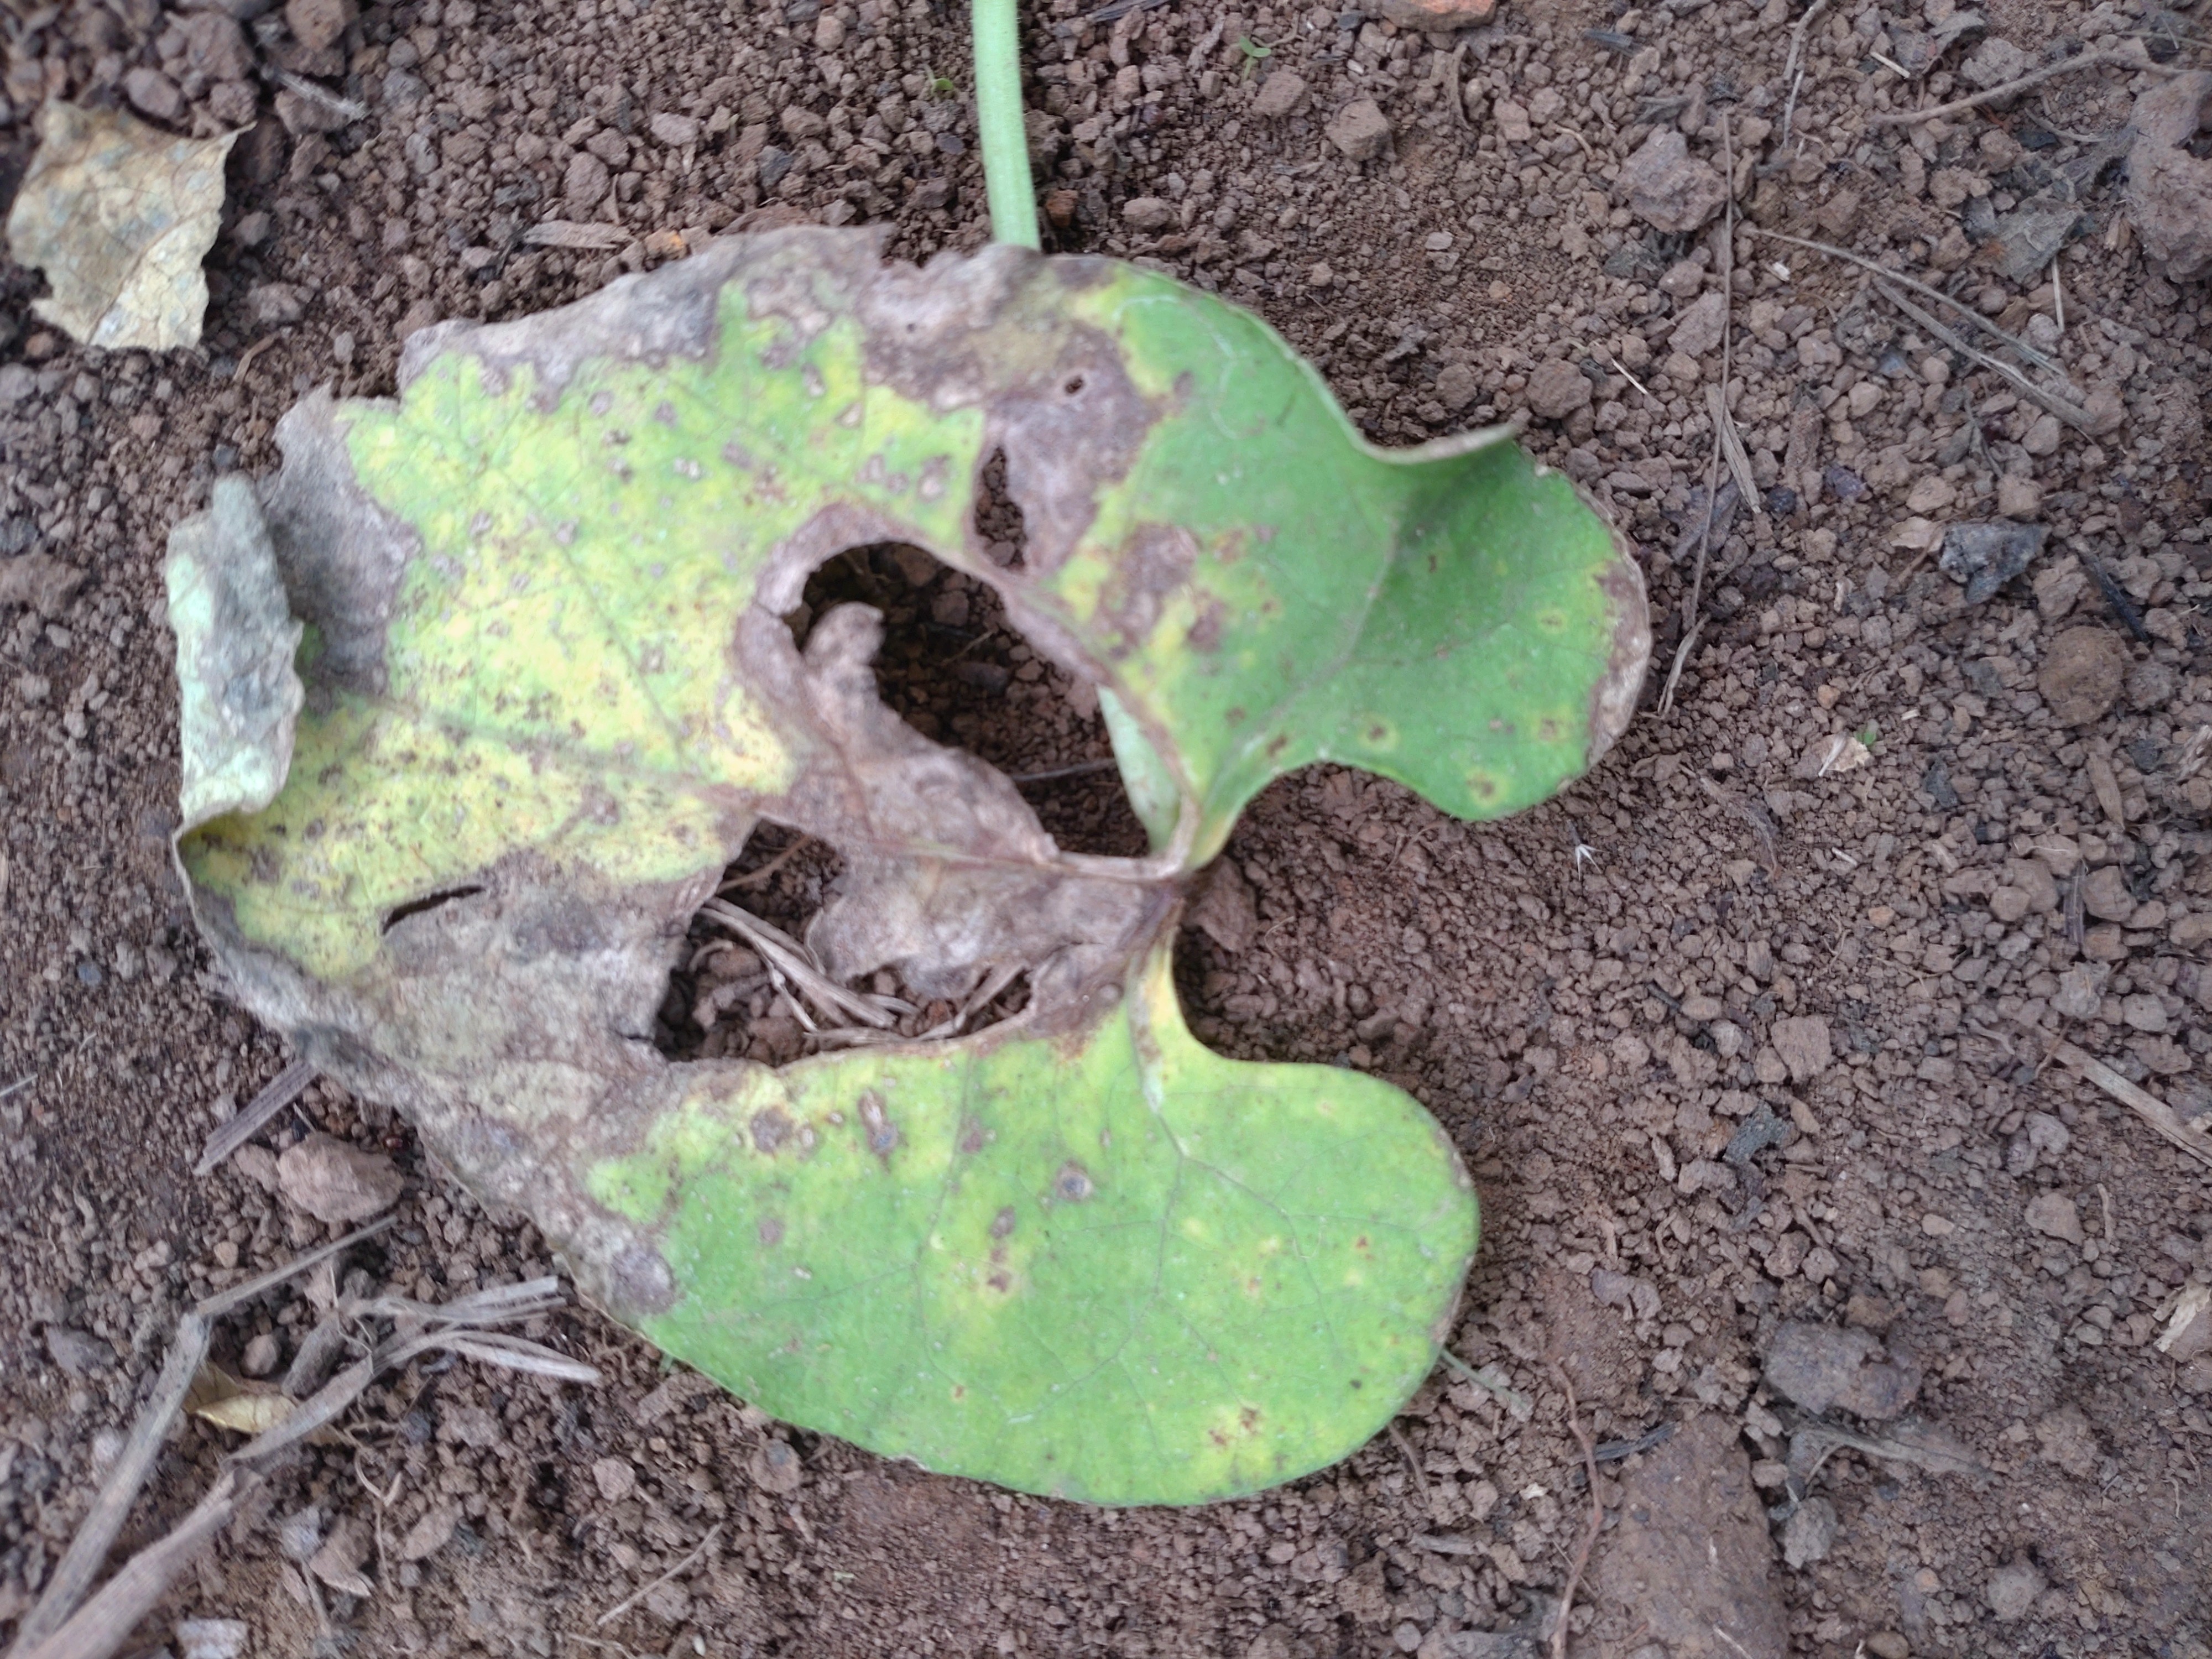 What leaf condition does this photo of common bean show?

anthracnose
